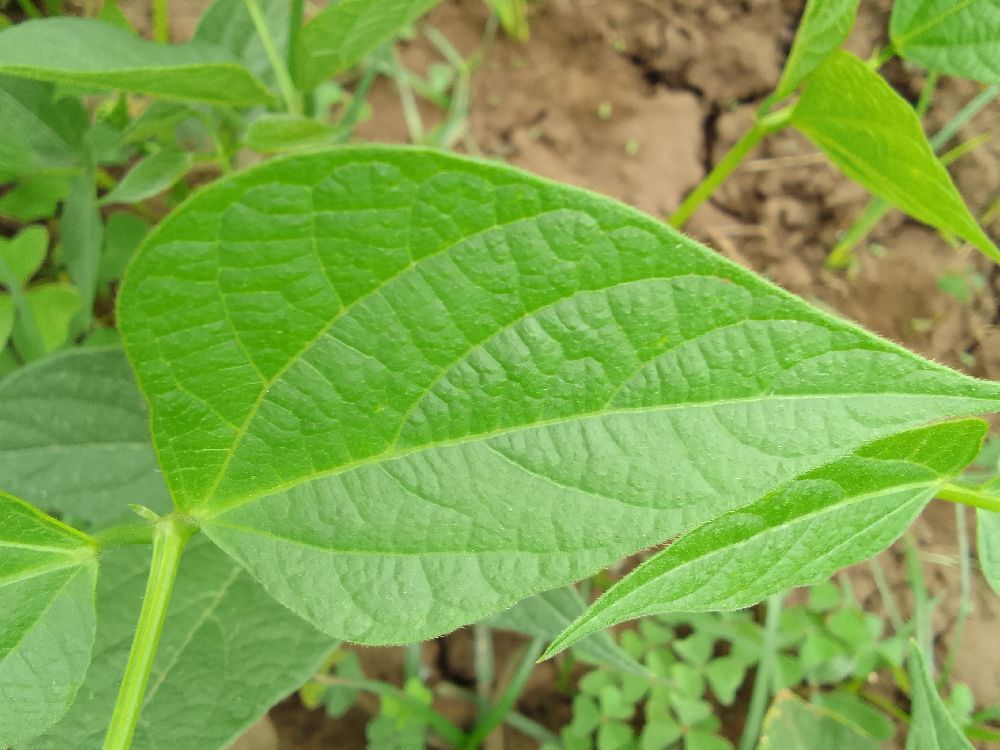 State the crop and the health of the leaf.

common bean, healthy
